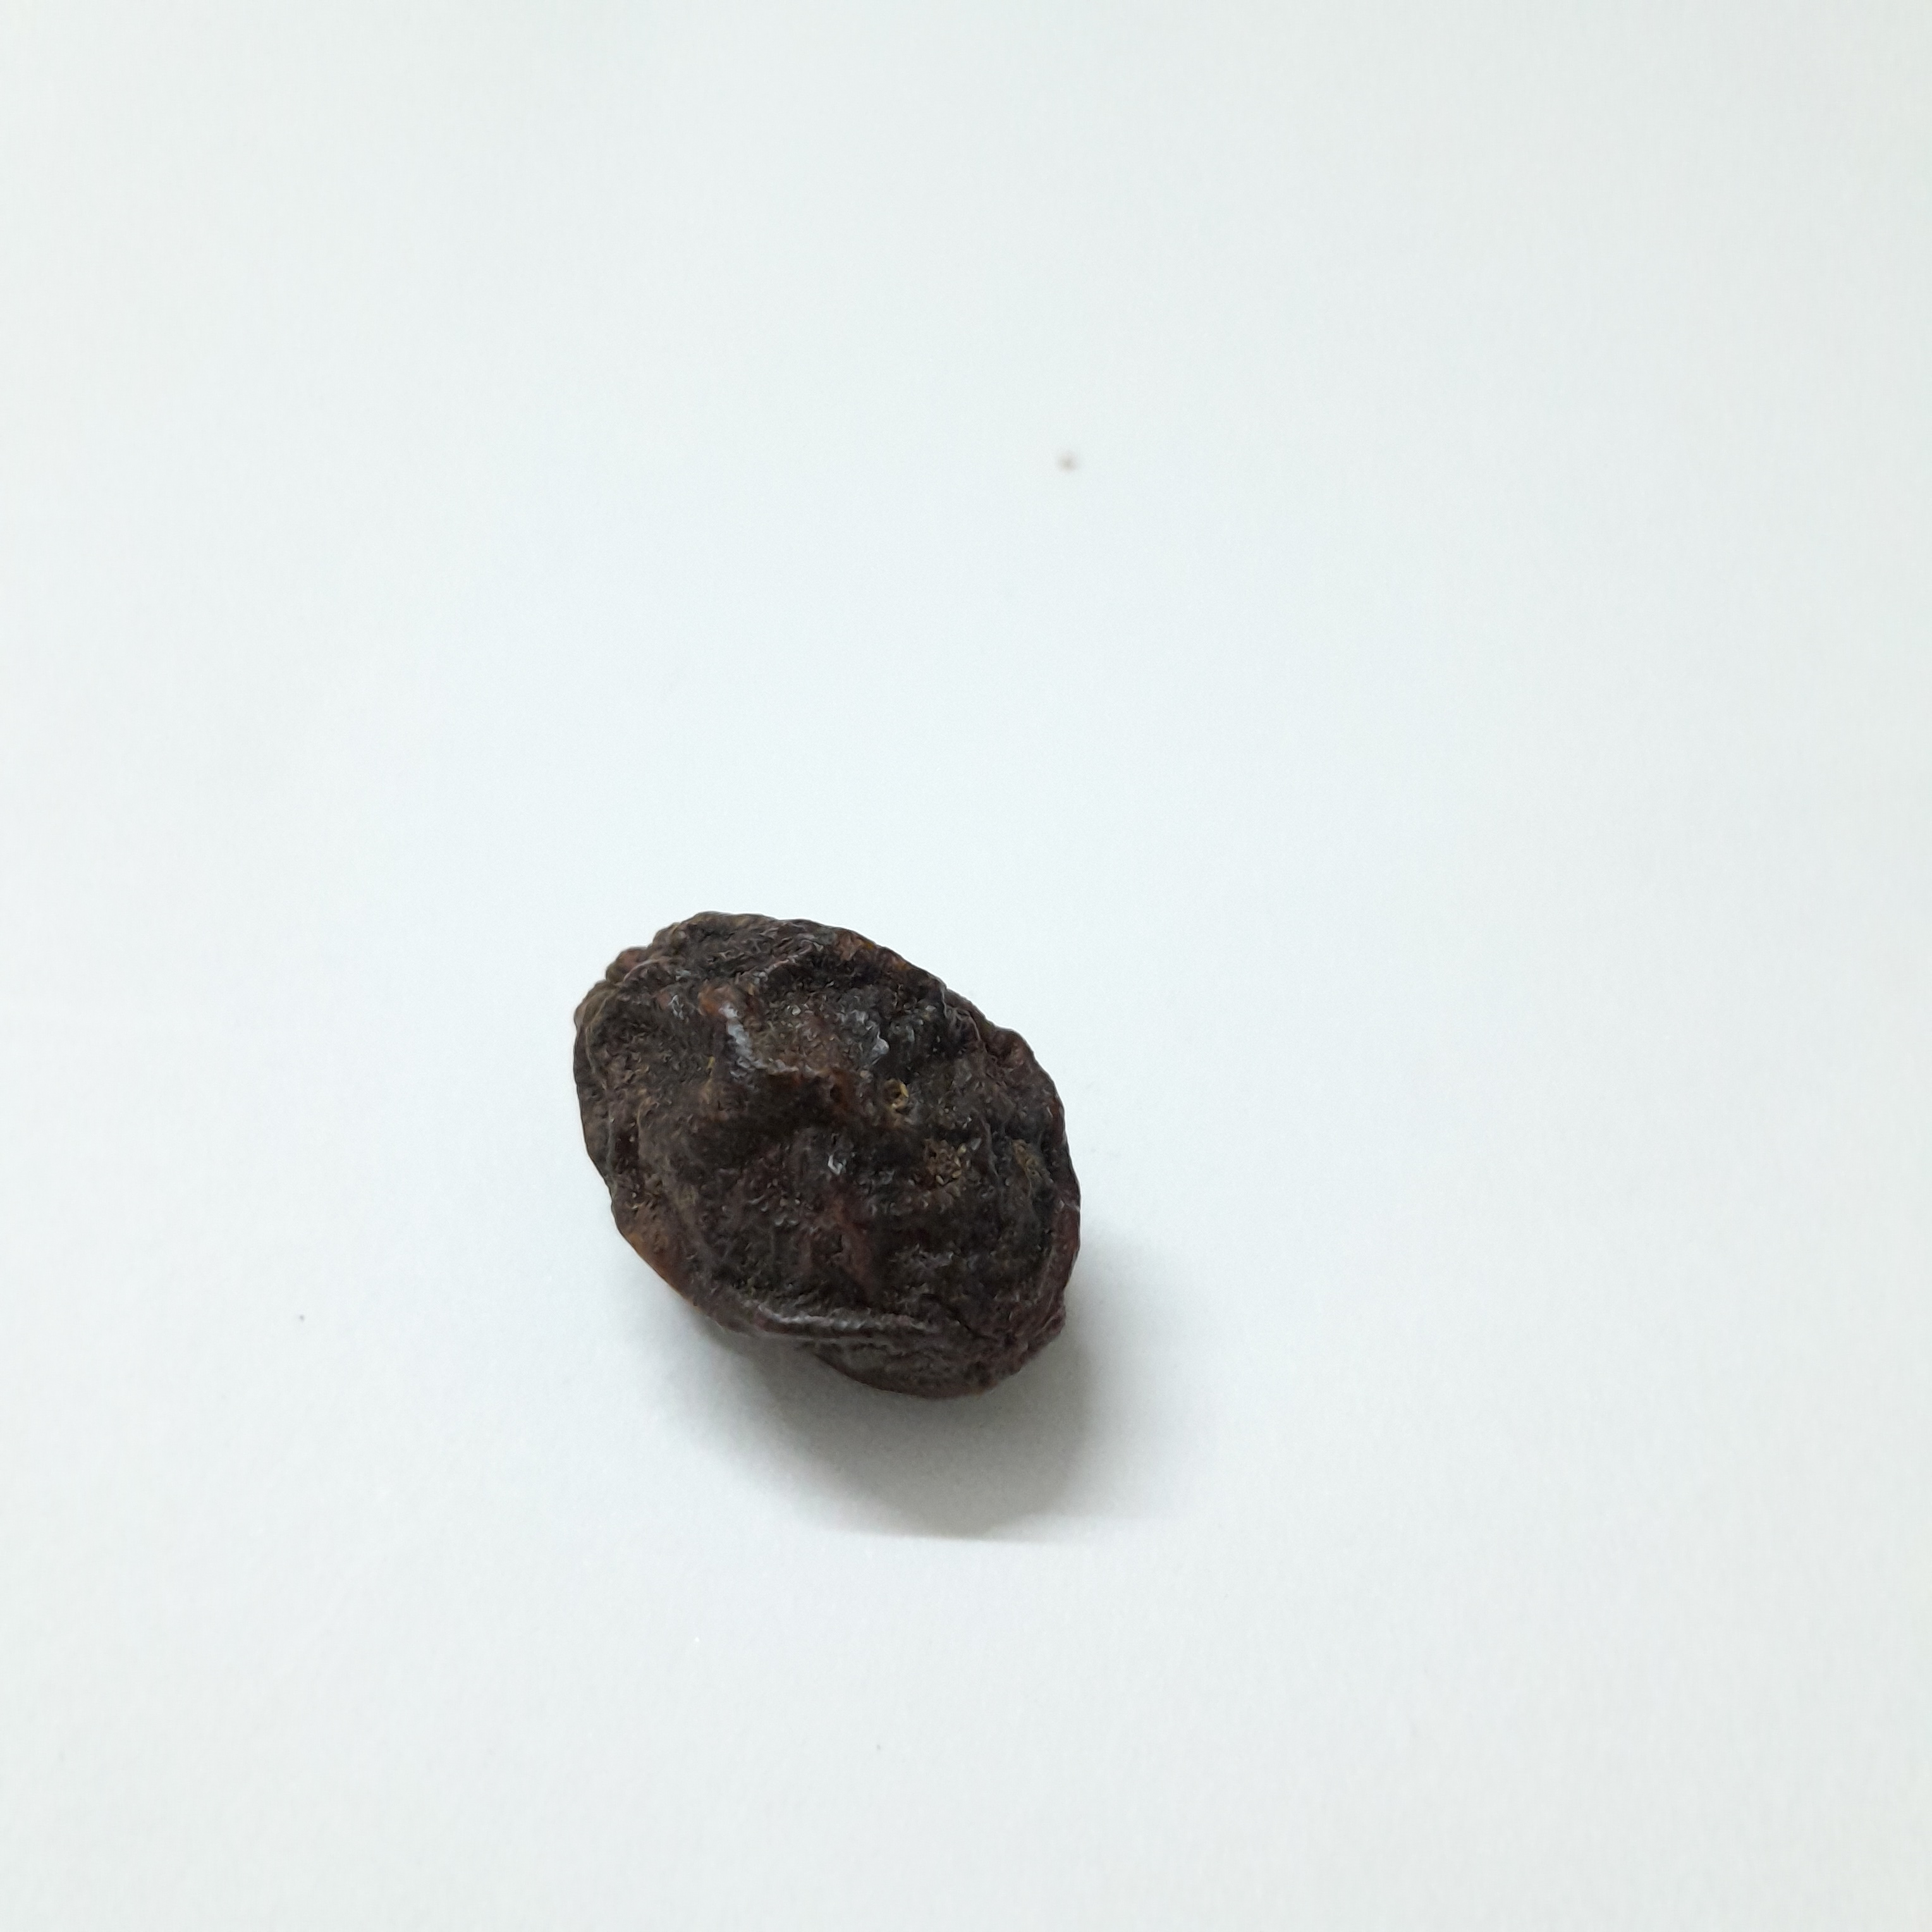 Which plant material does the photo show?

kadukharik
